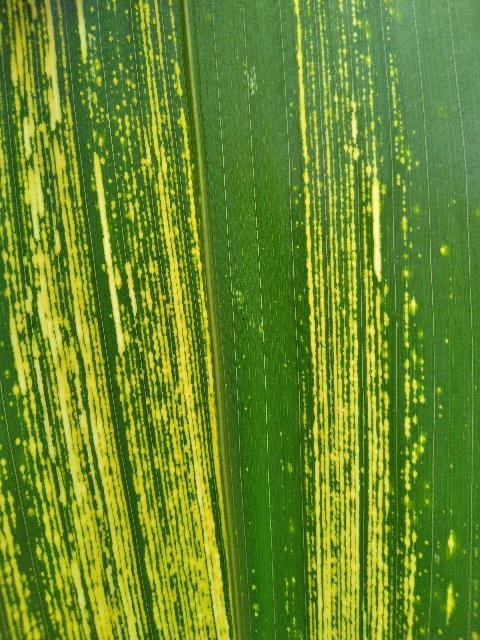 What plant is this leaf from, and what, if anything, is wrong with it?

maize, maize streak virus
